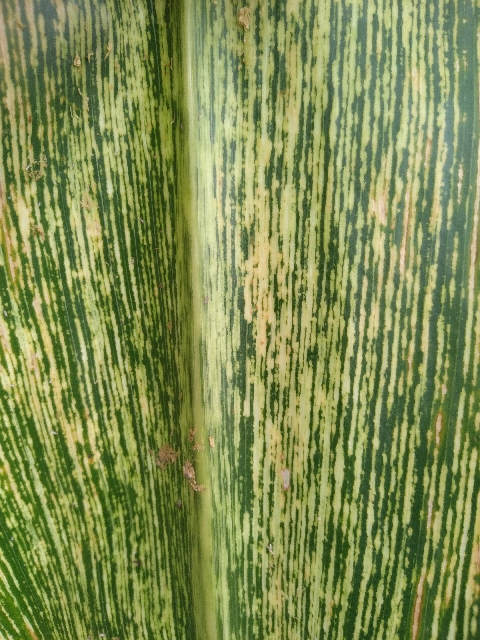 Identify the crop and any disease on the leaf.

maize, maize streak virus
